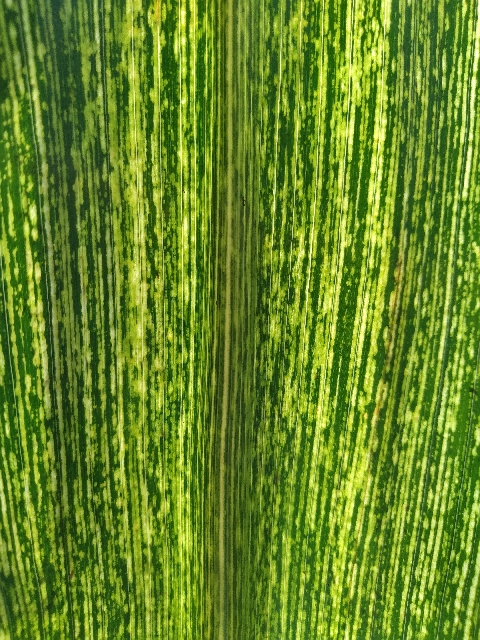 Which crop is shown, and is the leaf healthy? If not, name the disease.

maize, maize streak virus
